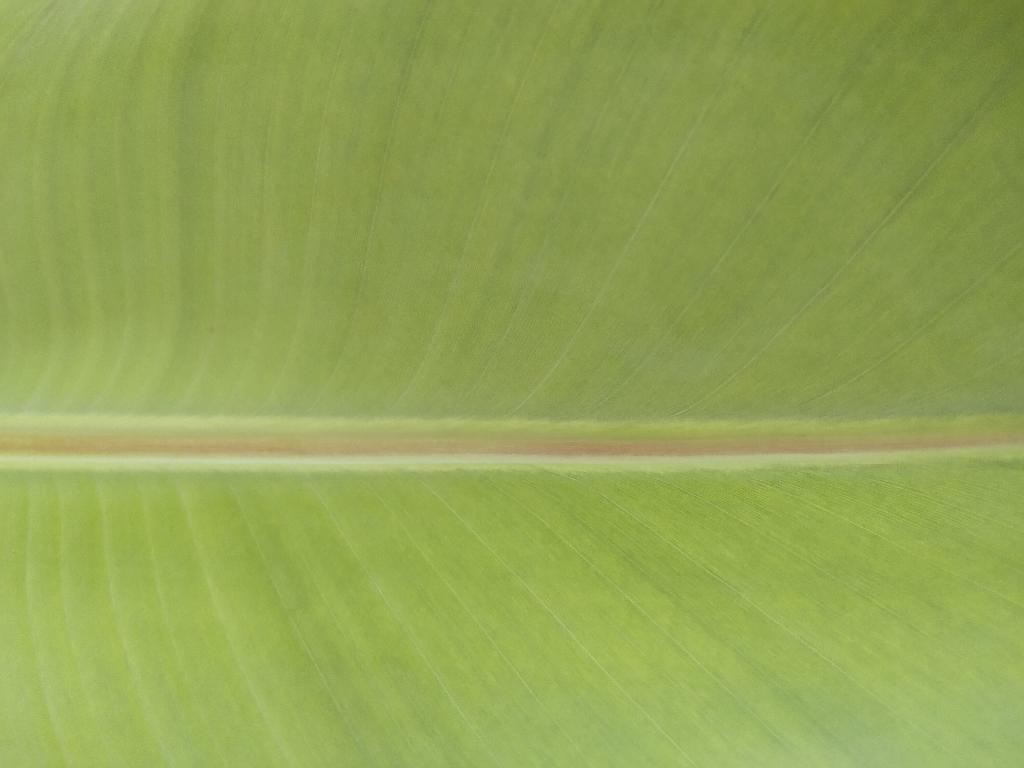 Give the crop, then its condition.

banana, healthy
